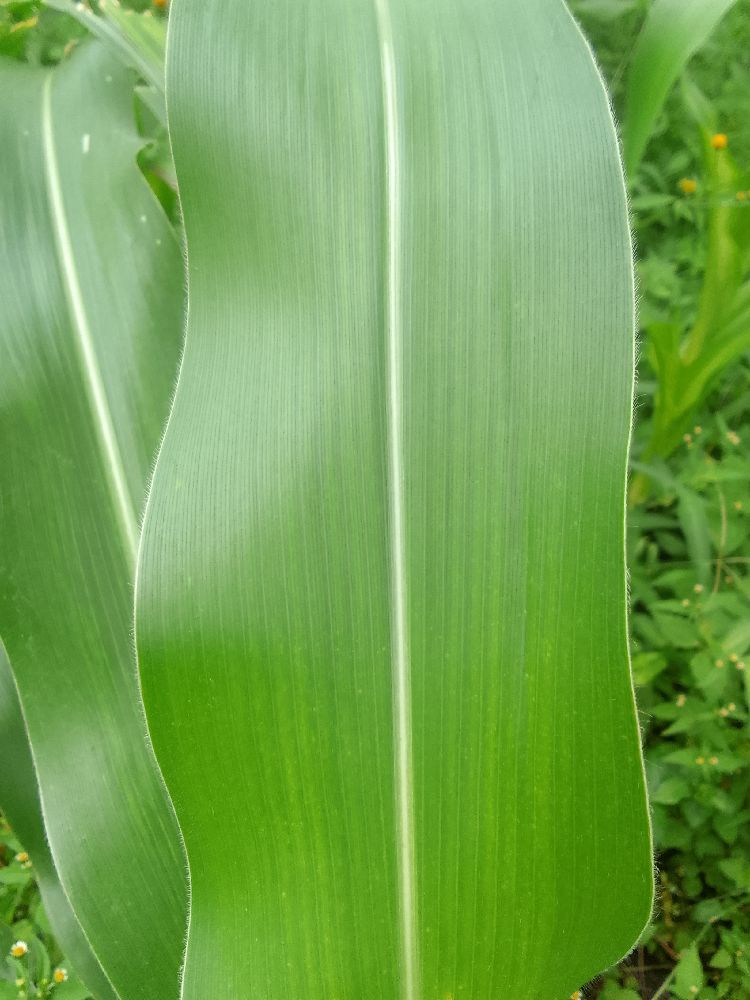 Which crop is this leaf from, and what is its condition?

maize, healthy
